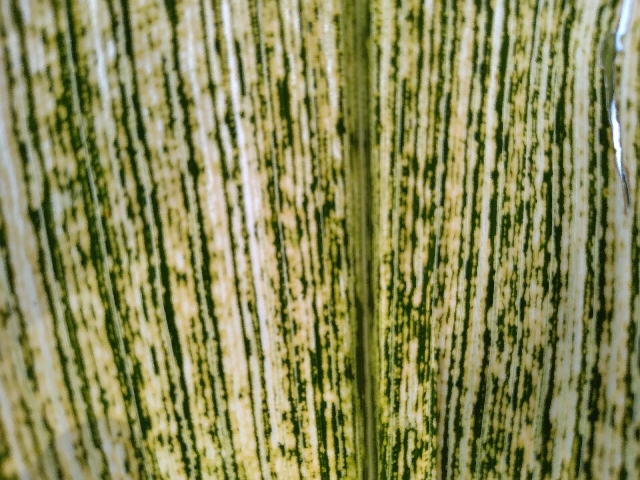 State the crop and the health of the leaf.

maize, maize streak virus
